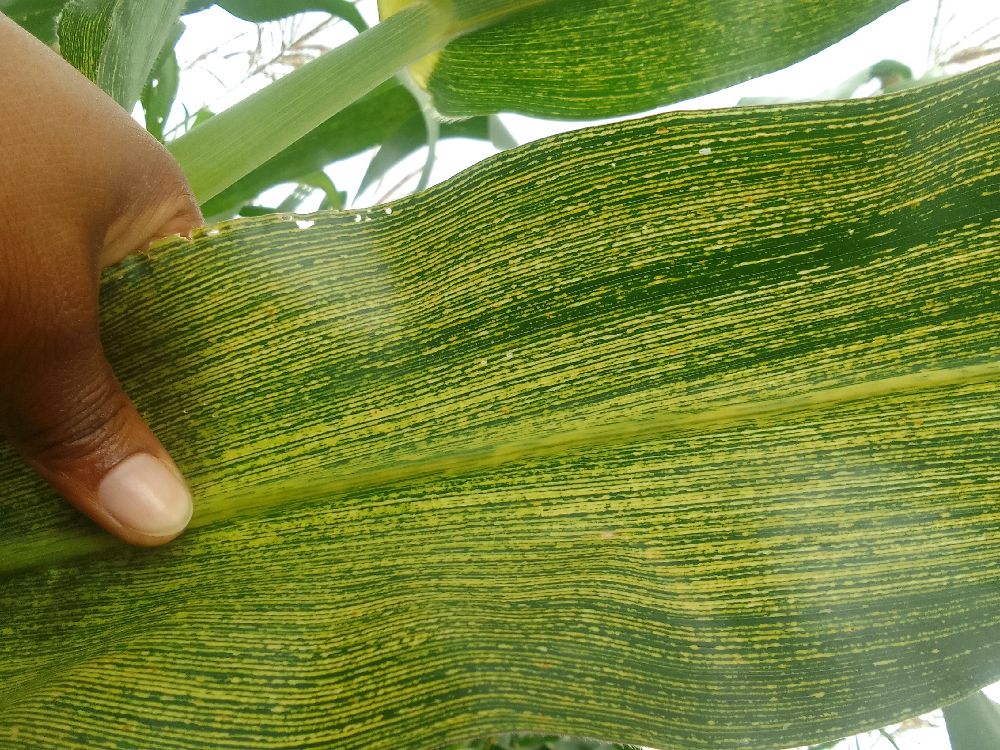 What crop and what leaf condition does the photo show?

maize, maize streak virus
